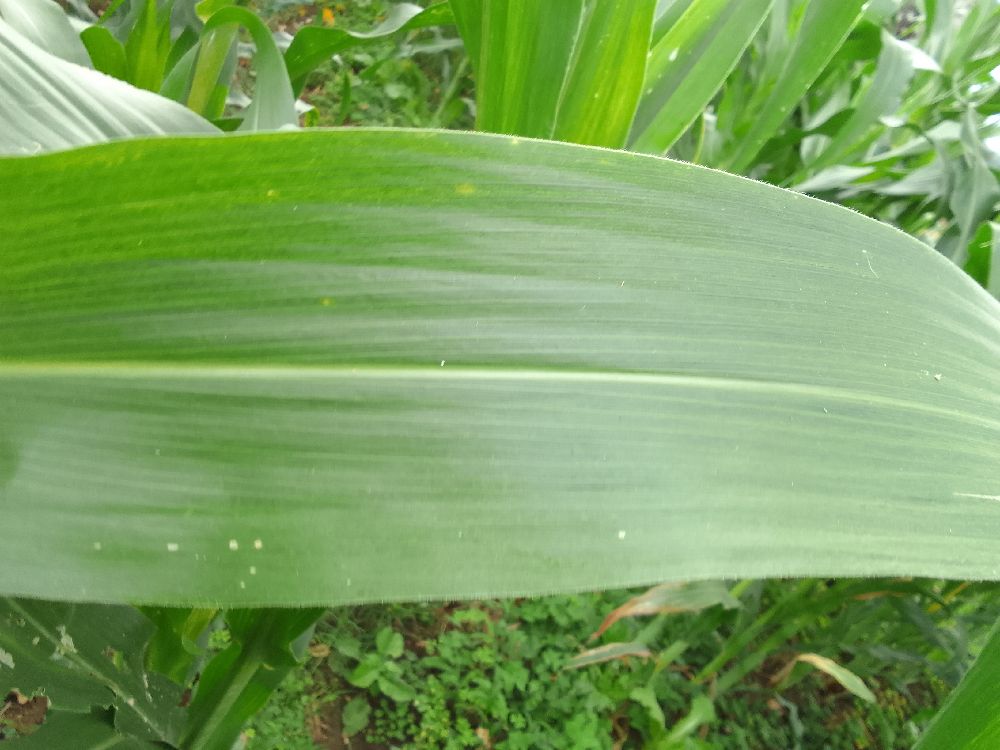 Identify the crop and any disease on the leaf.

maize, healthy
